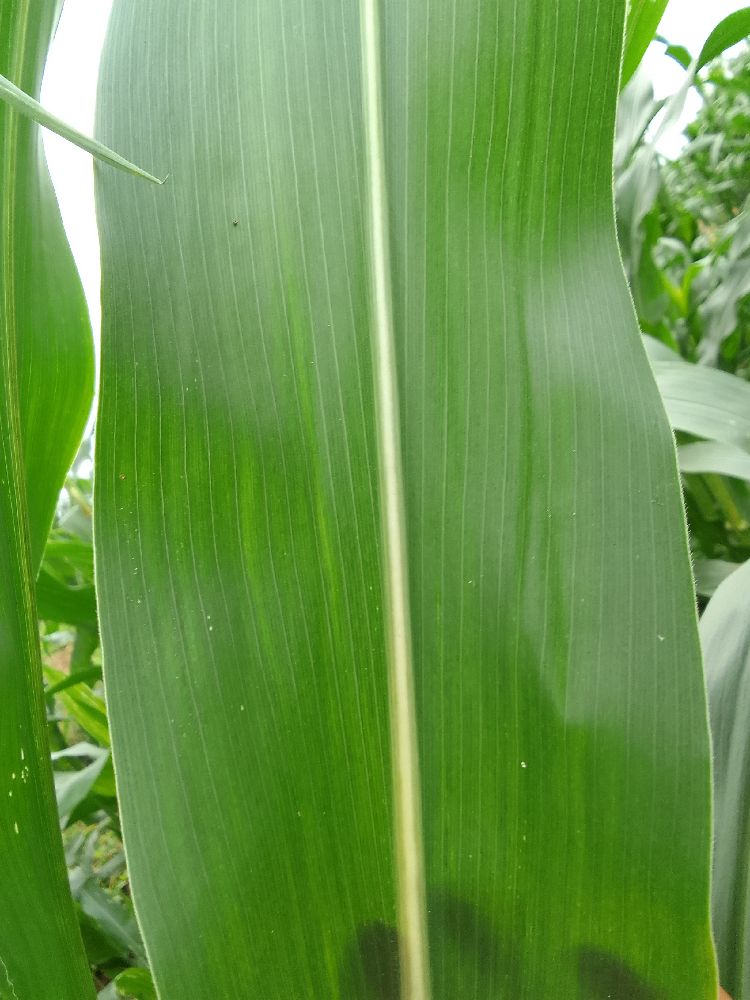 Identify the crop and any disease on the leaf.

maize, healthy
